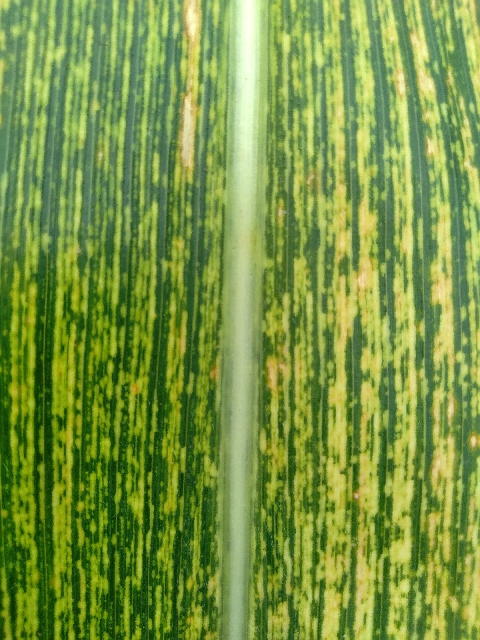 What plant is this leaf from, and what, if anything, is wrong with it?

maize, maize streak virus
